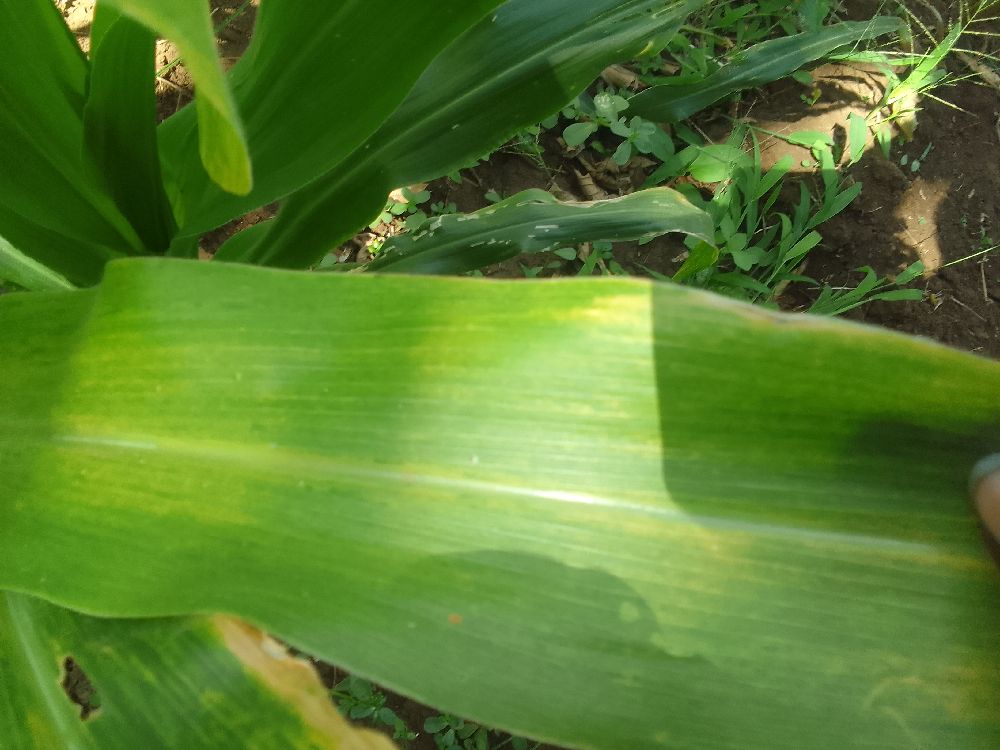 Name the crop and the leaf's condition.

maize, maize lethal necrosis
